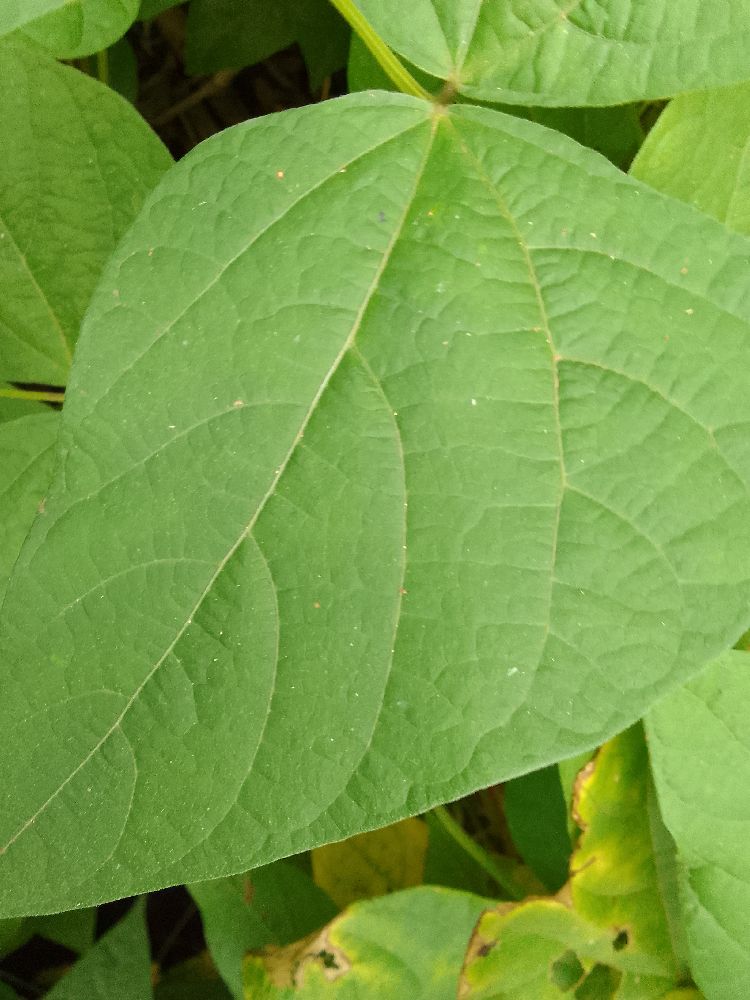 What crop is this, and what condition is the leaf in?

common bean, healthy
